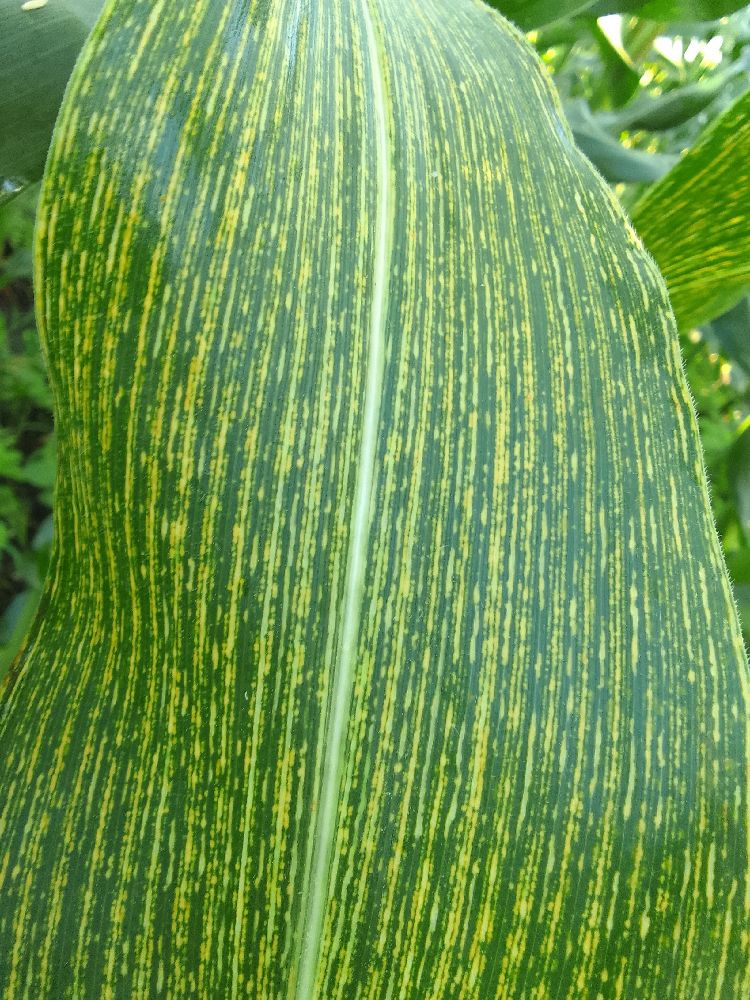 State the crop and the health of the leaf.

maize, maize streak virus
